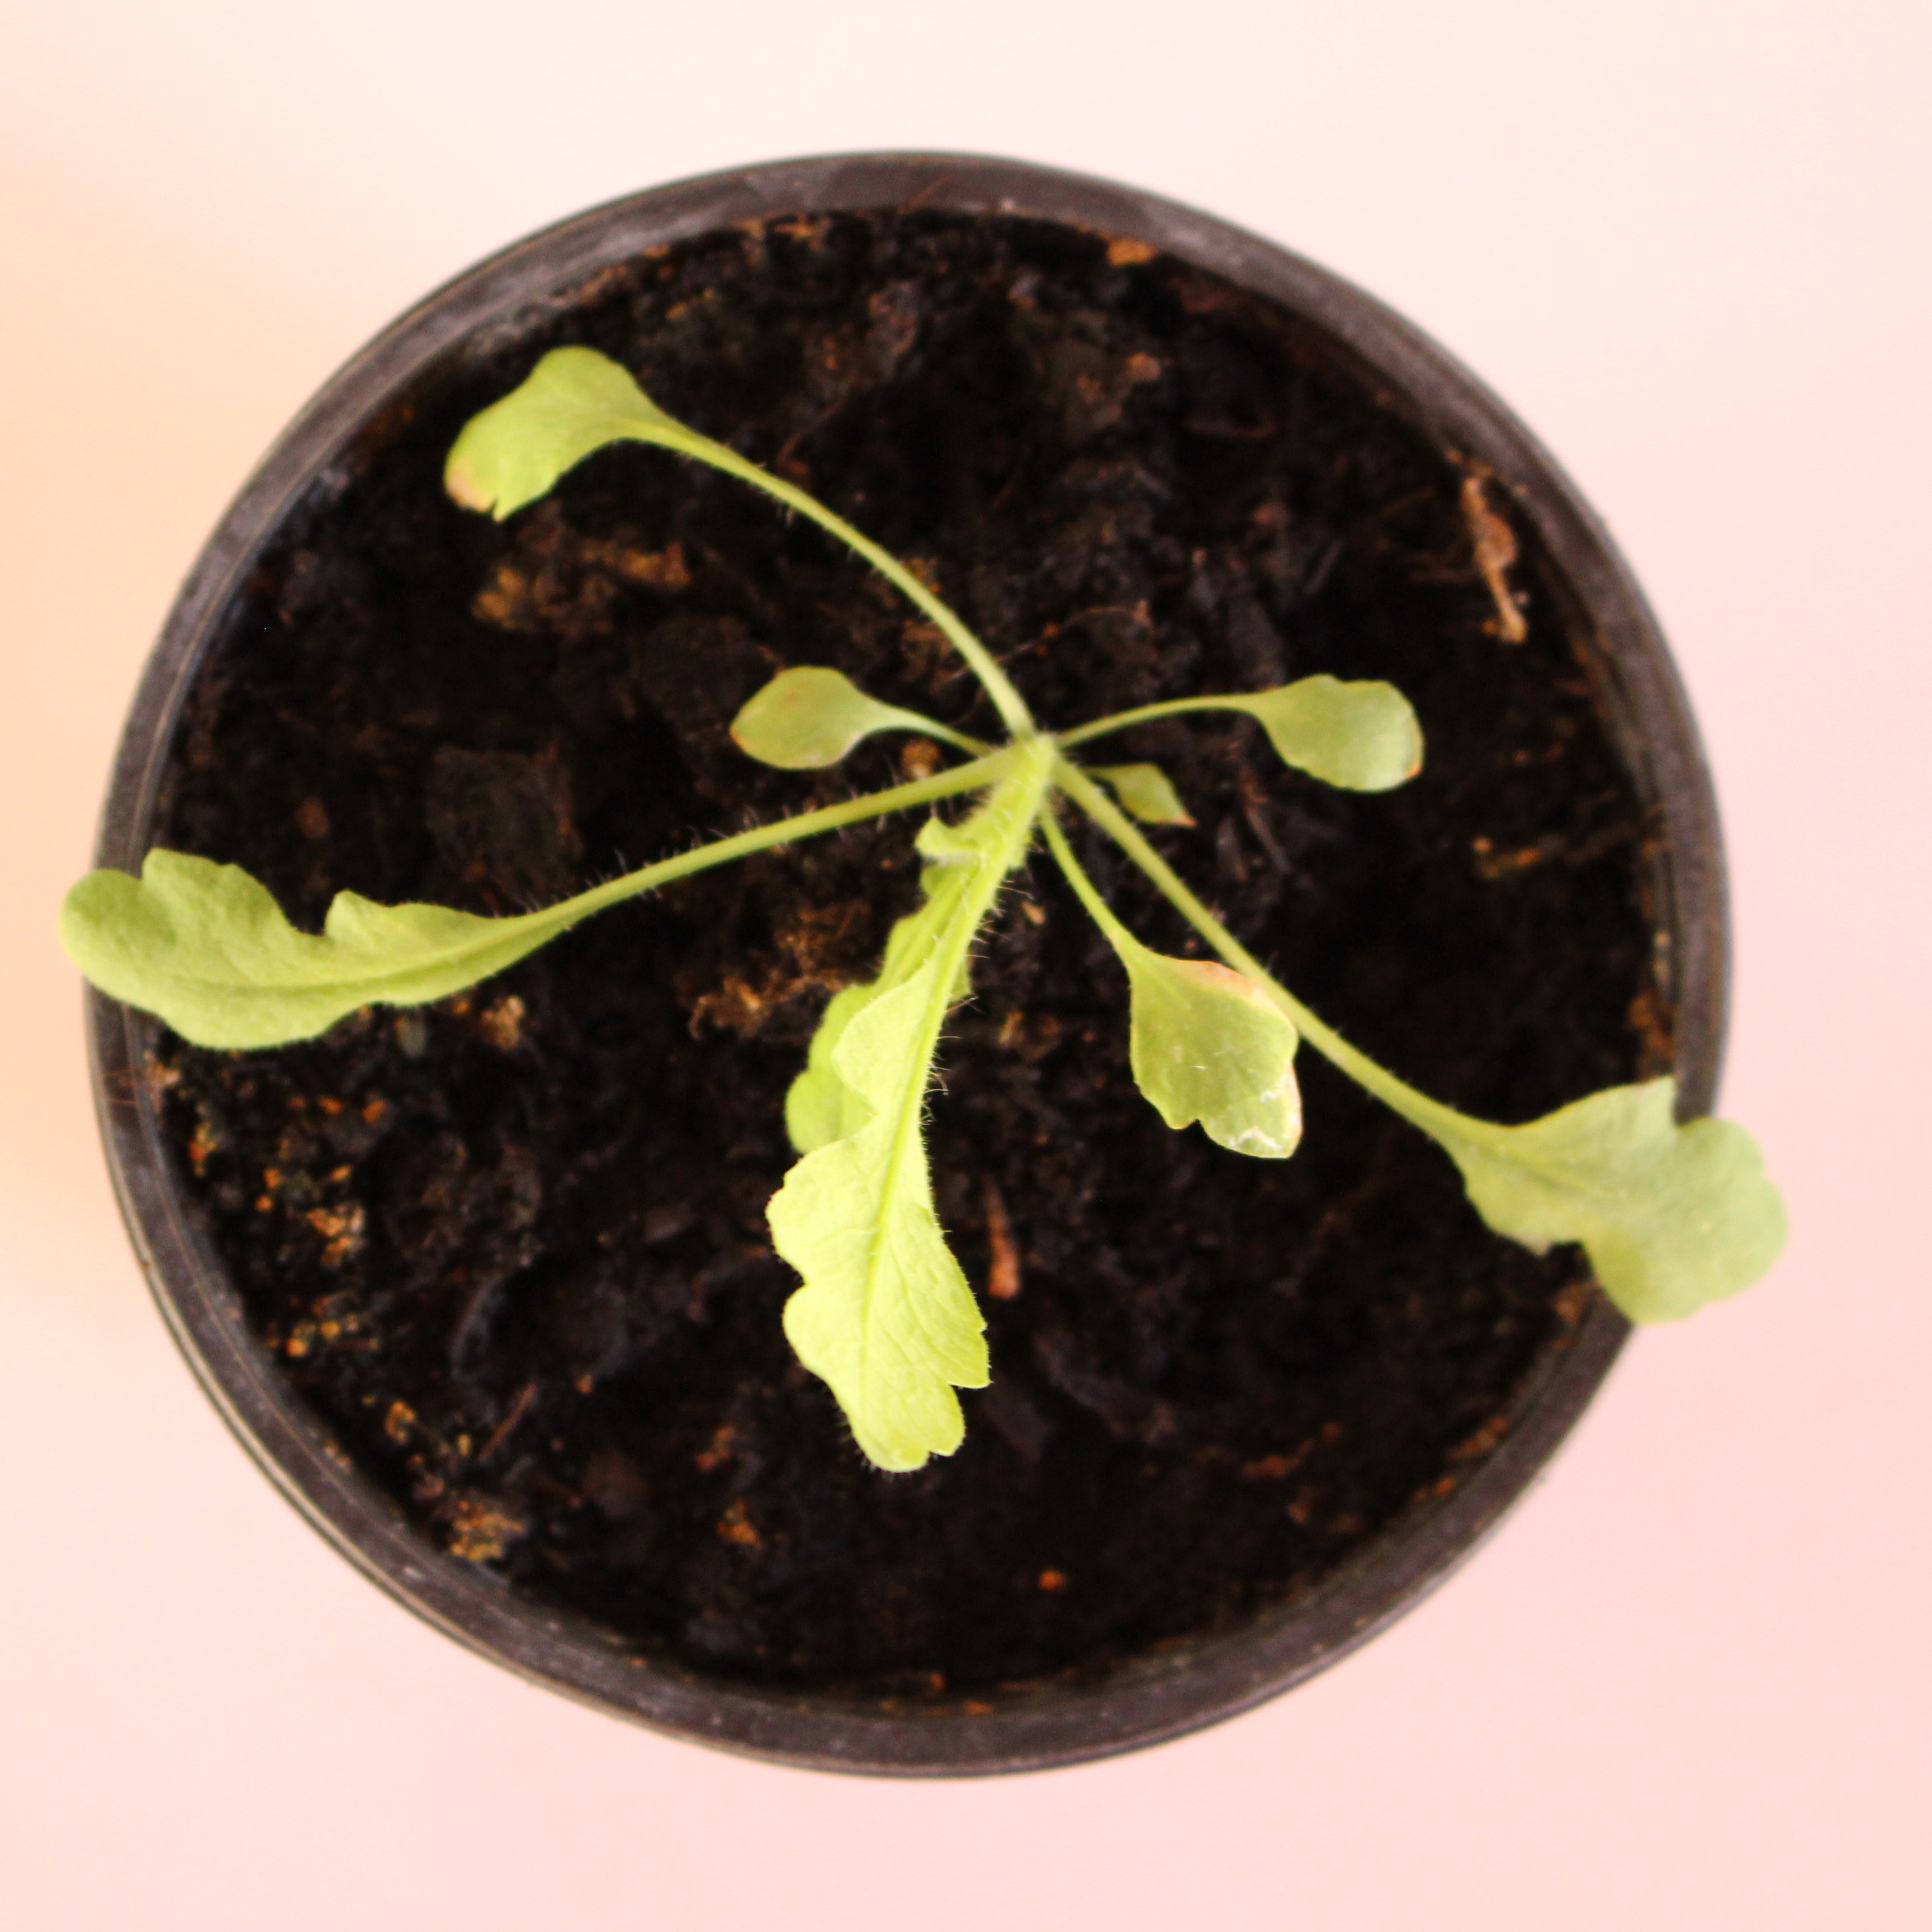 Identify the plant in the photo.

Papaver rhoeas
